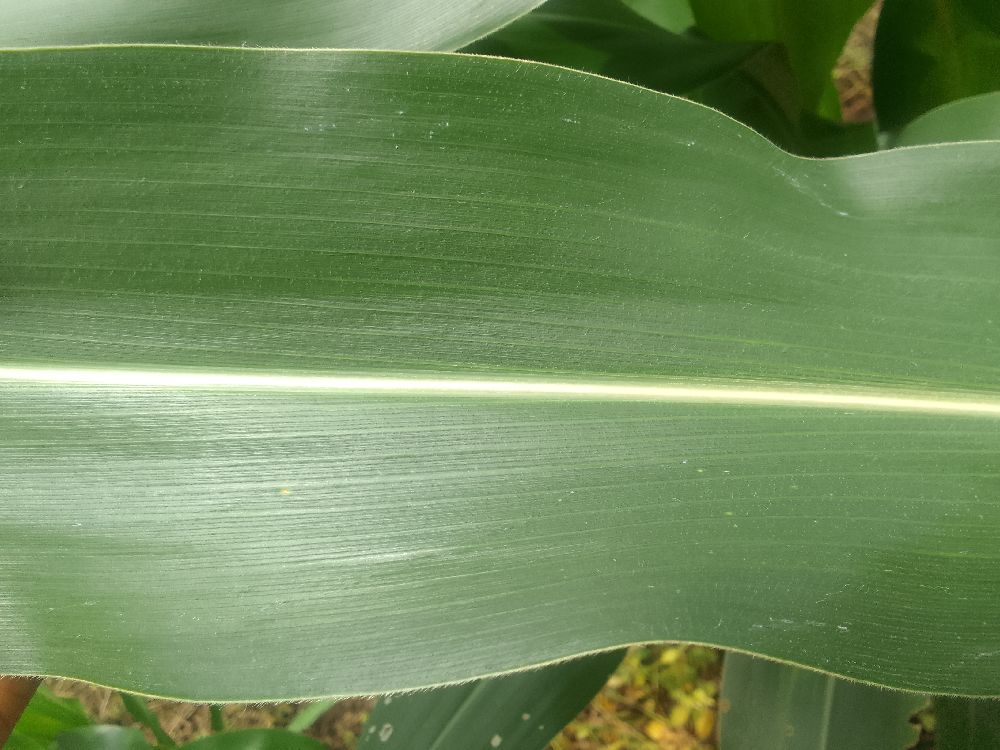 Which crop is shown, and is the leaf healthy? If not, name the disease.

maize, healthy
